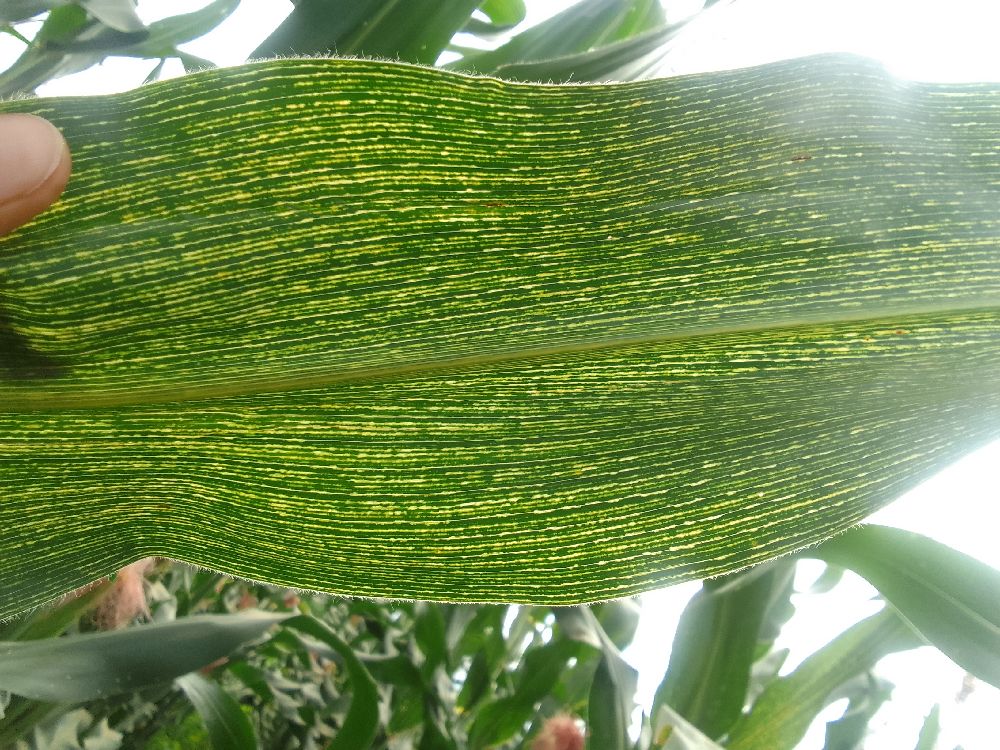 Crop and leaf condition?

maize, maize streak virus
